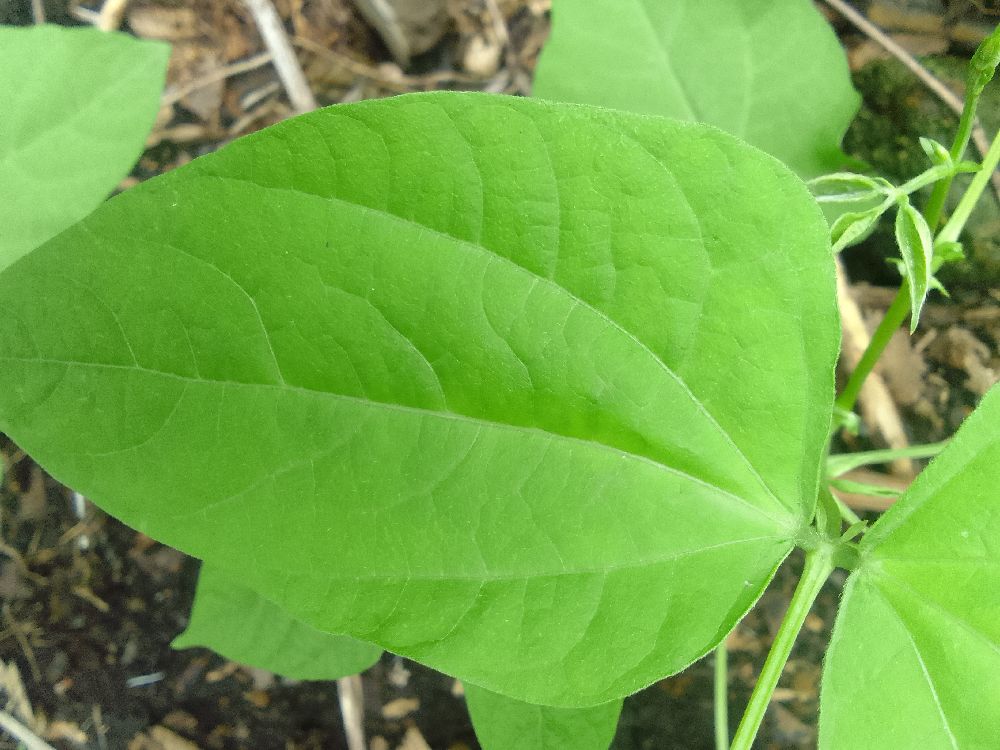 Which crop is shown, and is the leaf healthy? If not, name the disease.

common bean, healthy
